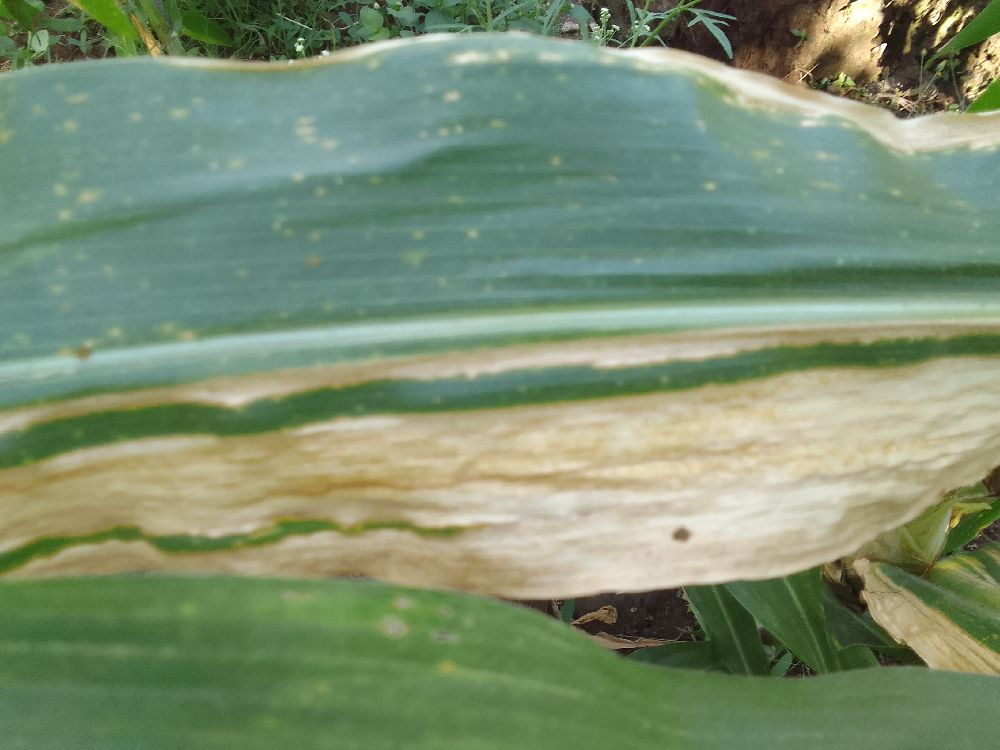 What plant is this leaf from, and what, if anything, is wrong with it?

maize, maize lethal necrosis
